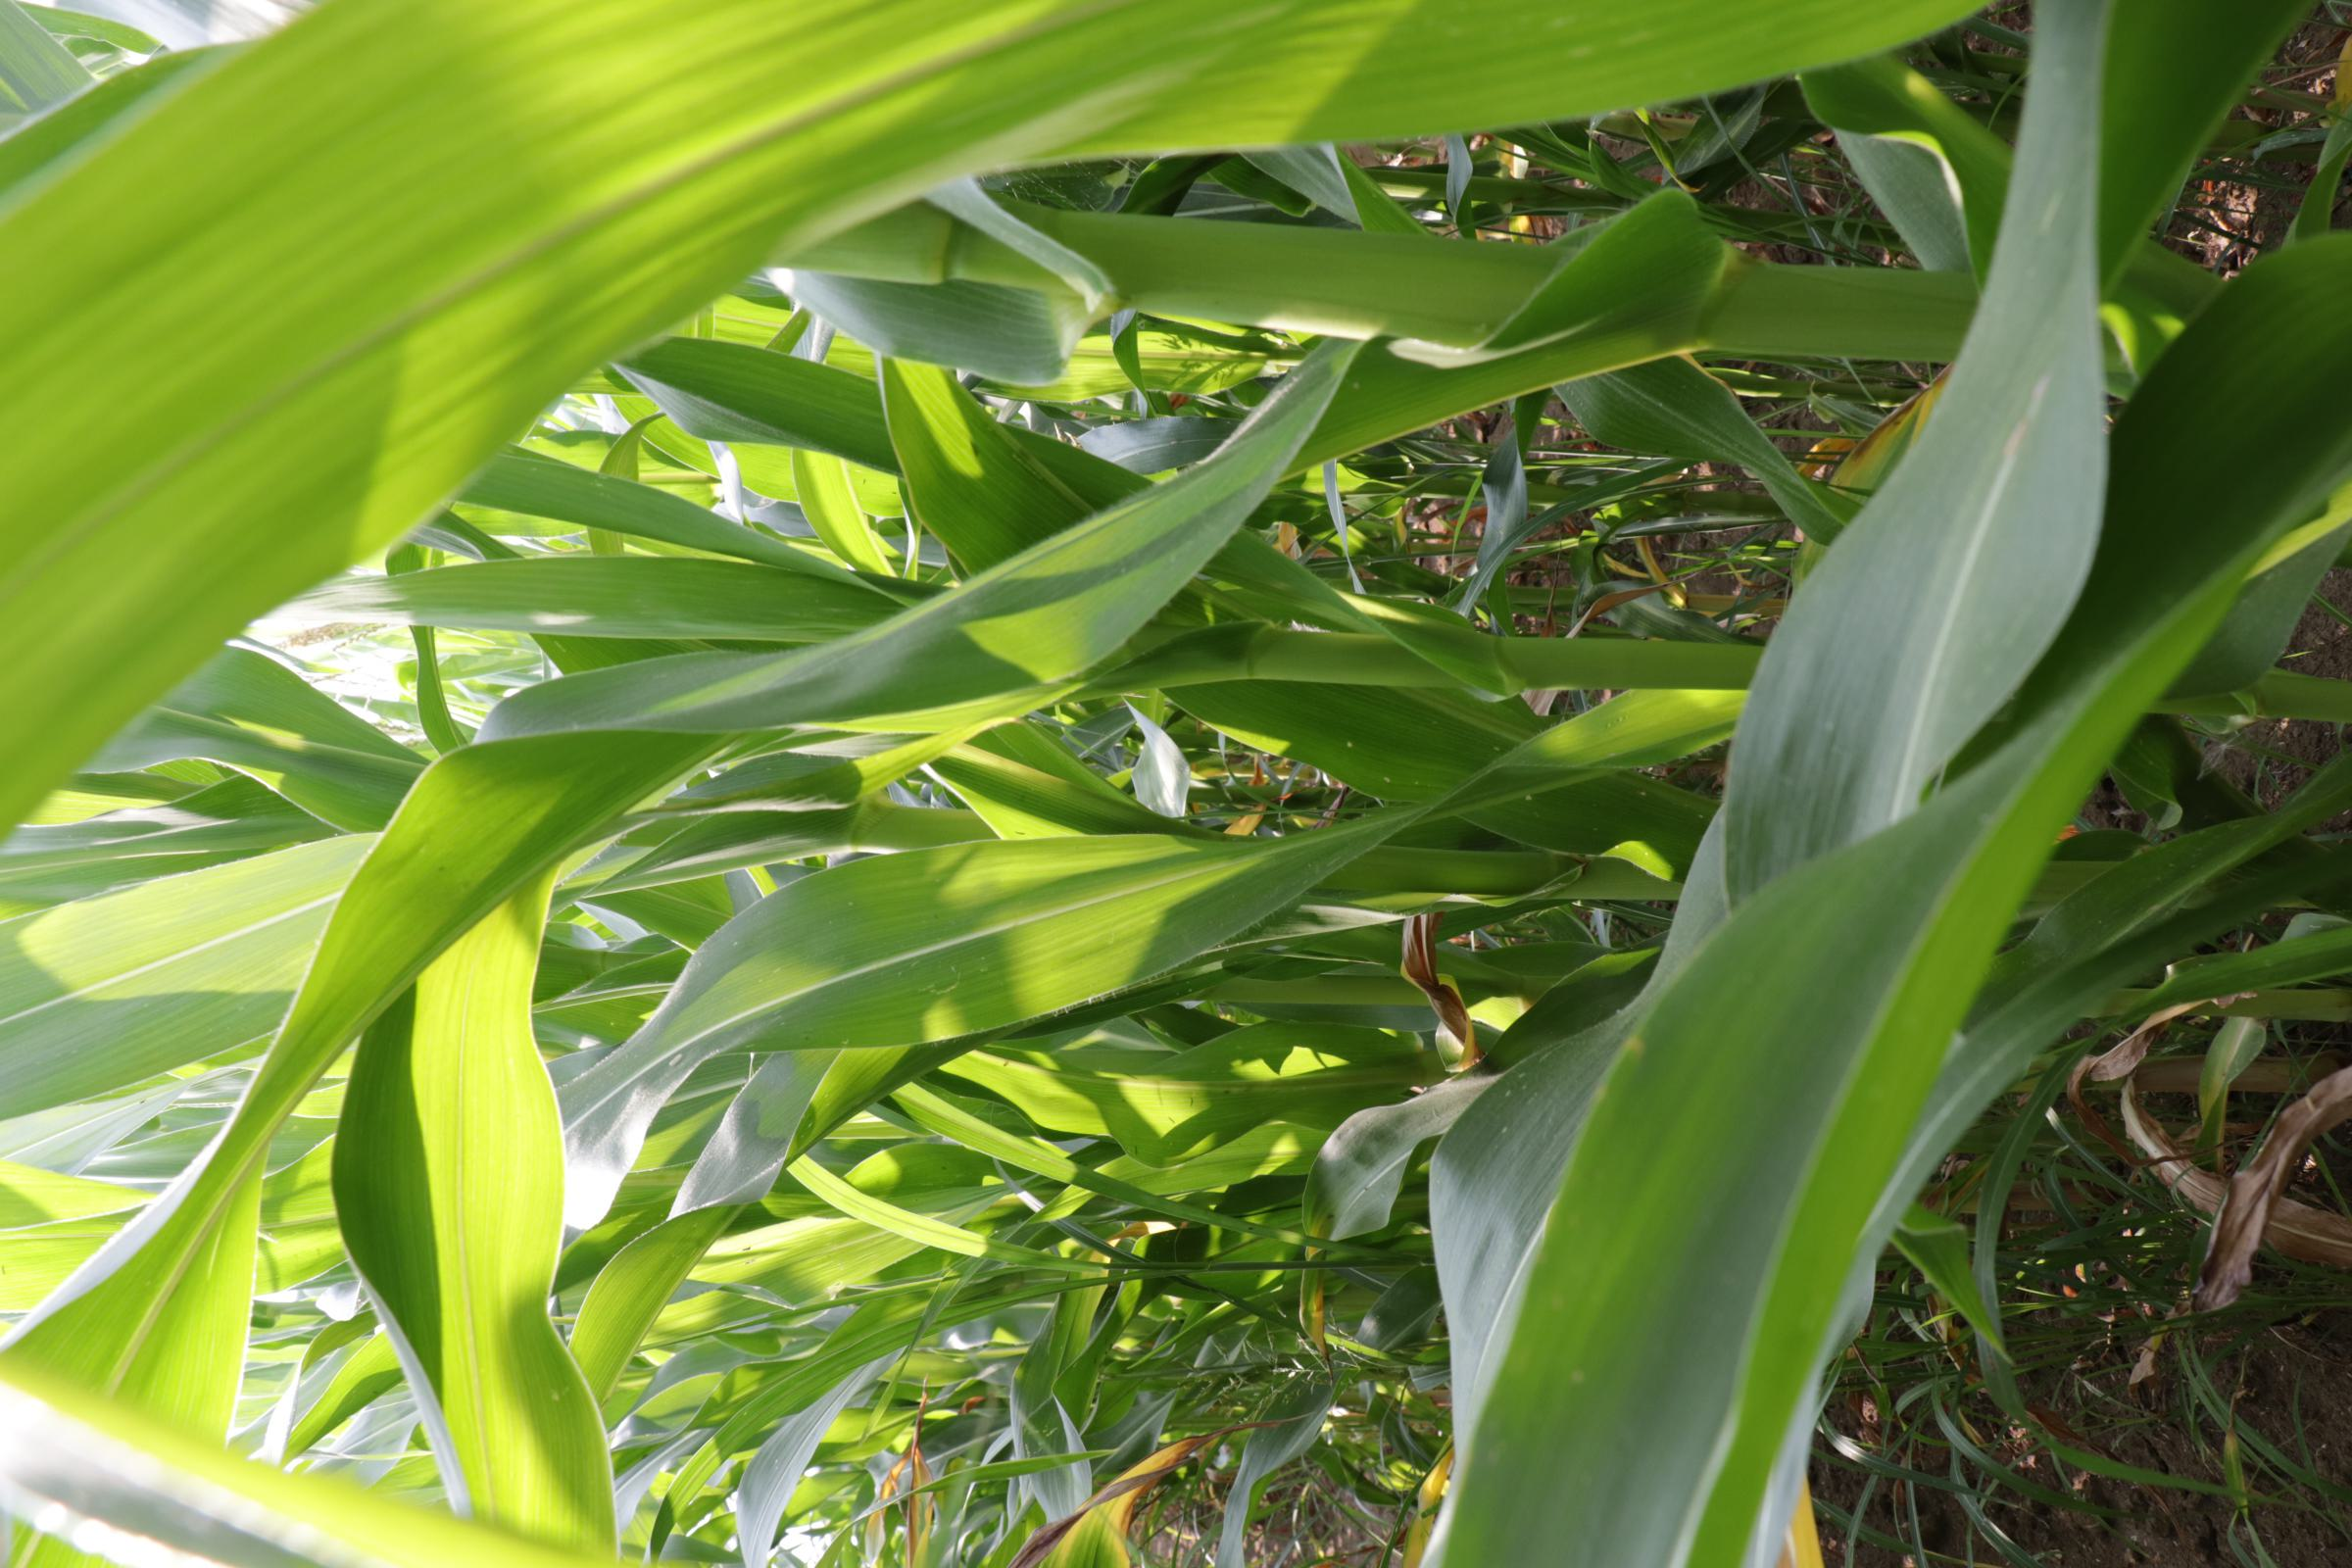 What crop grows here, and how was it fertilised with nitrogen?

maize, full nitrogen fertilisation
